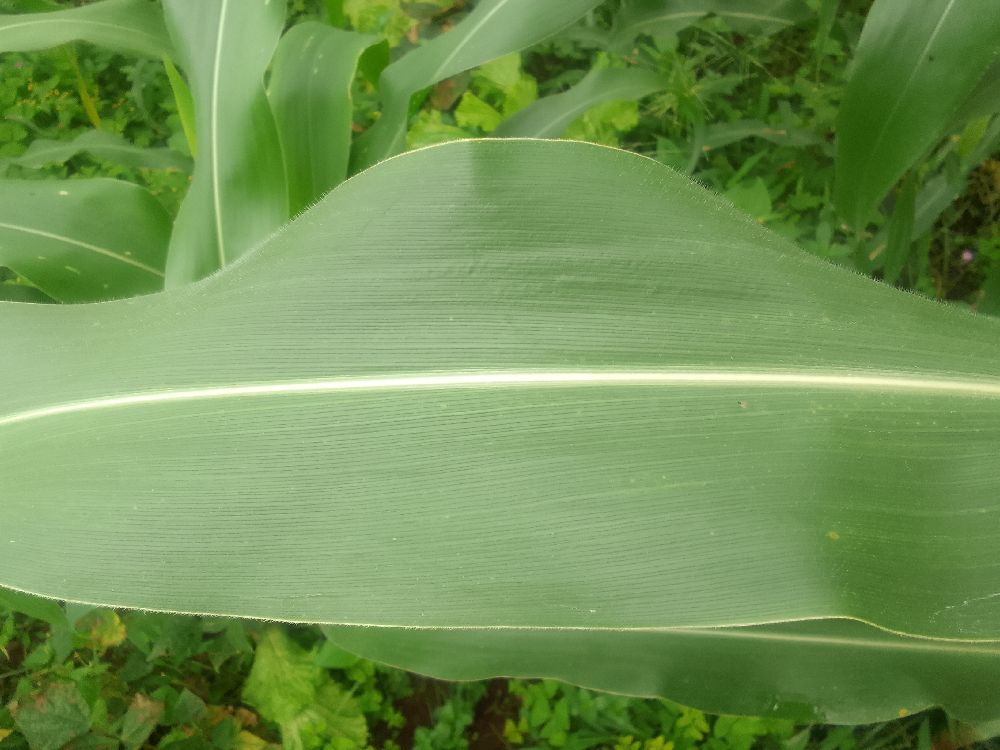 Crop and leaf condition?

maize, healthy
